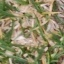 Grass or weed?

grass
